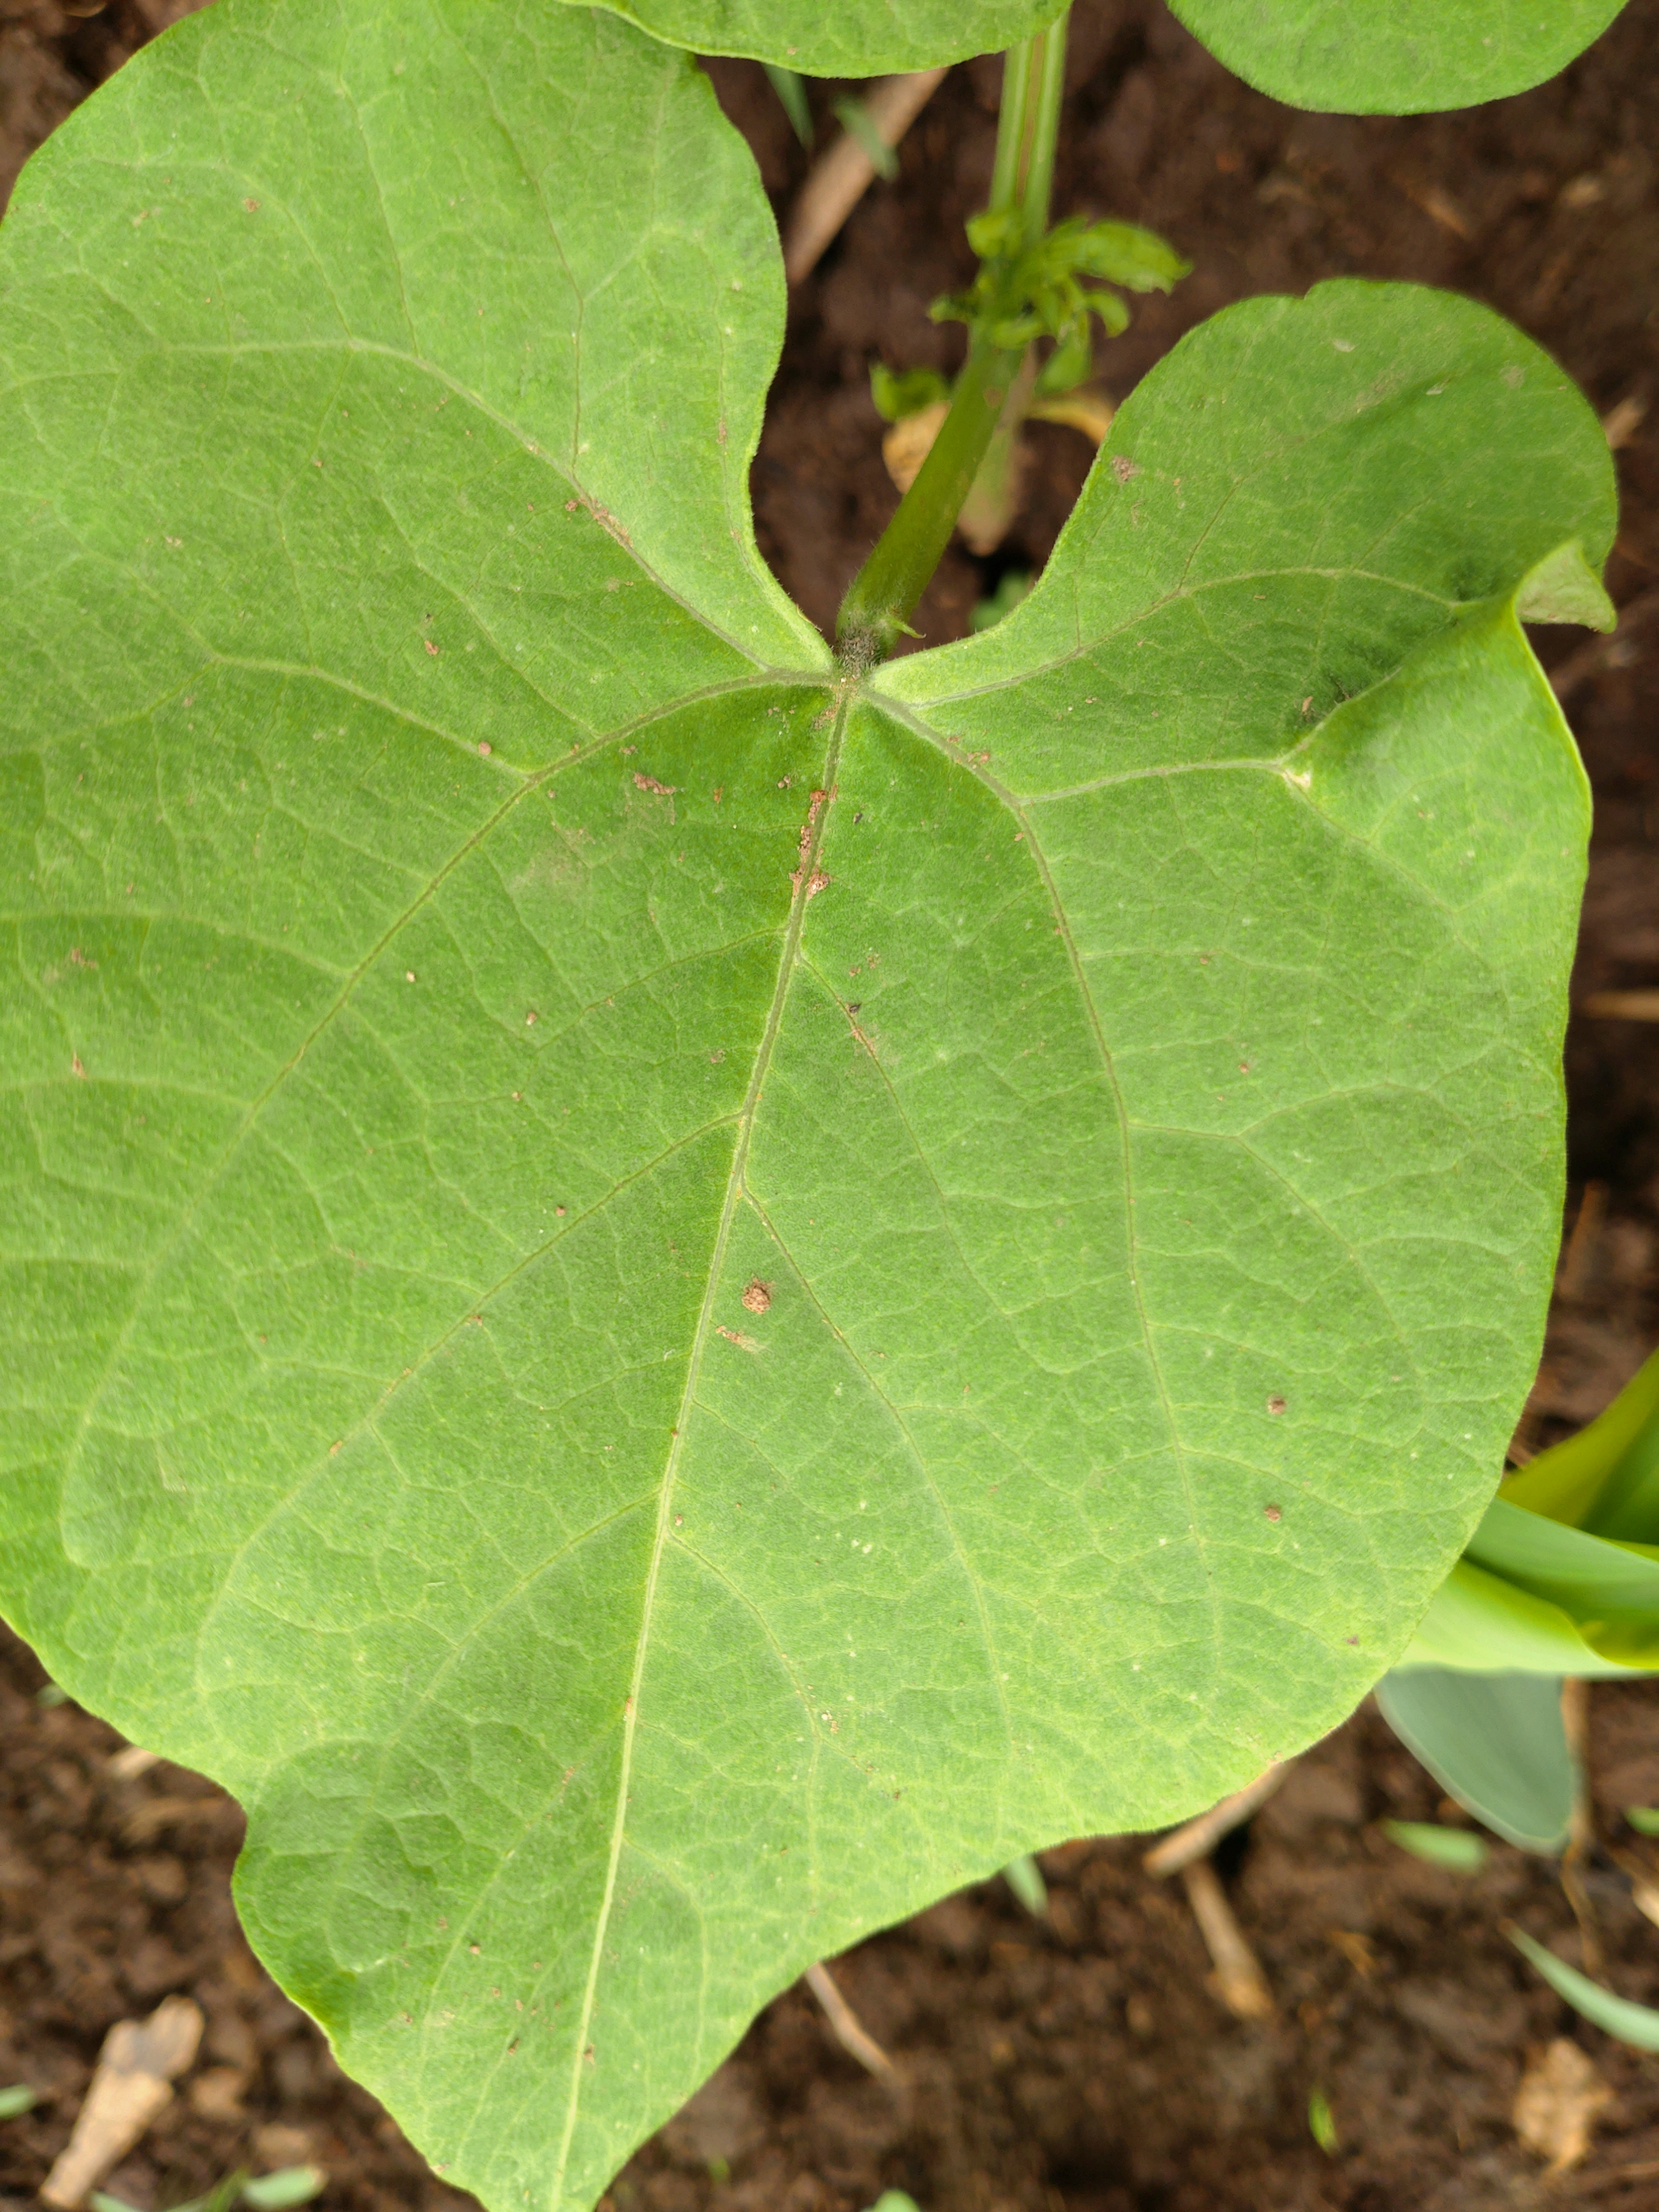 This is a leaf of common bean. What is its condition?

healthy
